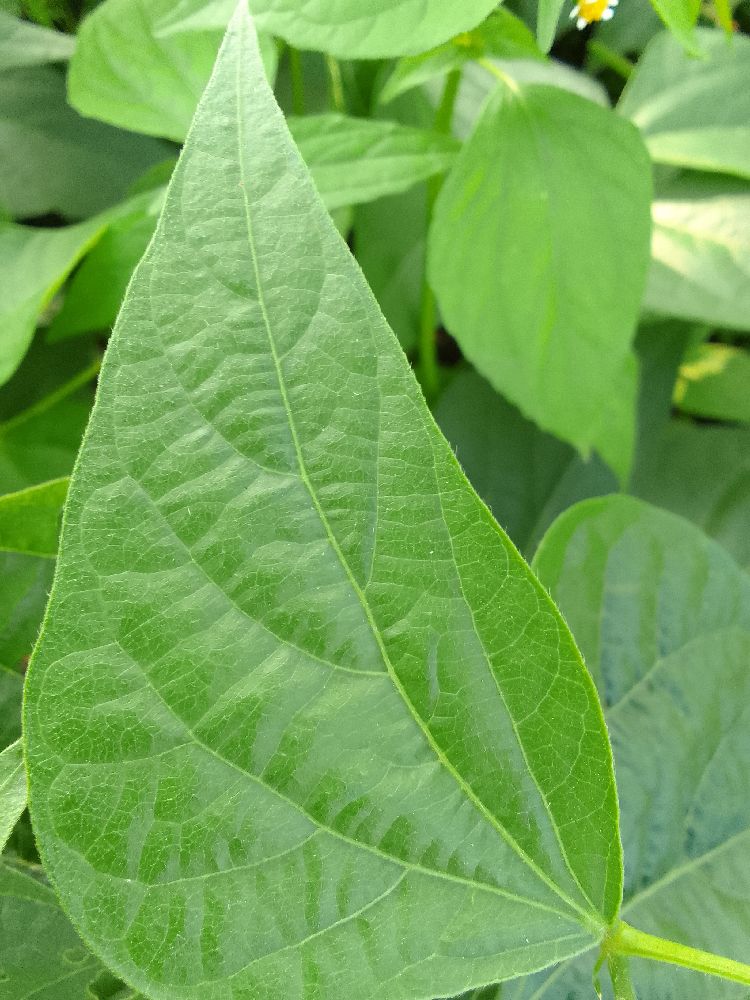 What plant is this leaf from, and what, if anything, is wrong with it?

common bean, healthy
